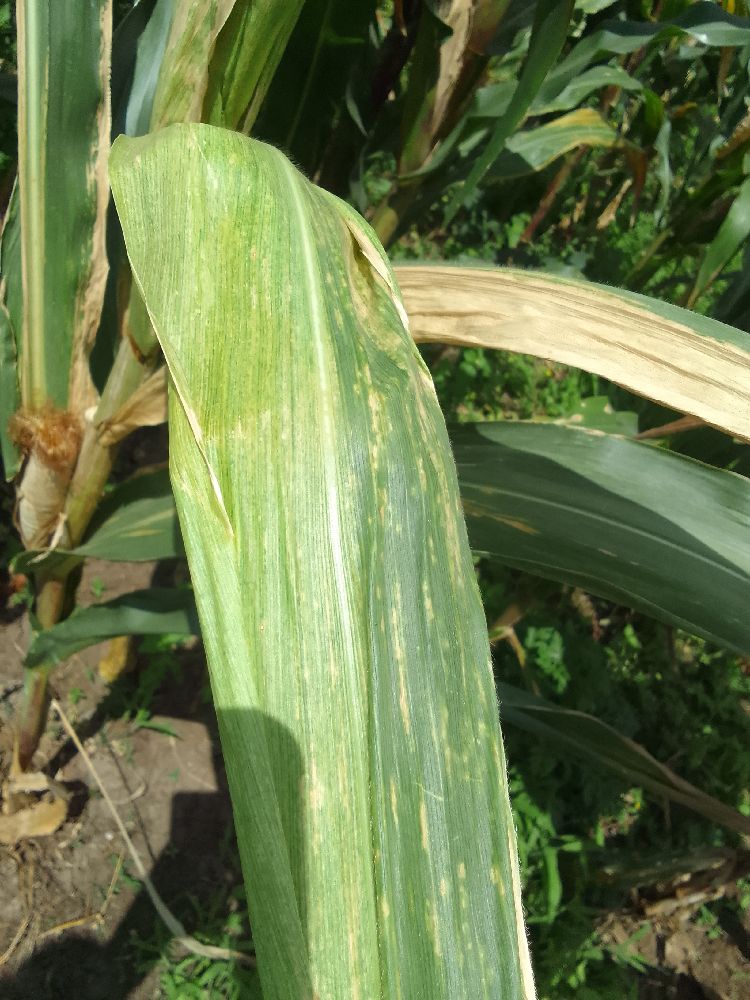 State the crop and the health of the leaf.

maize, maize lethal necrosis
